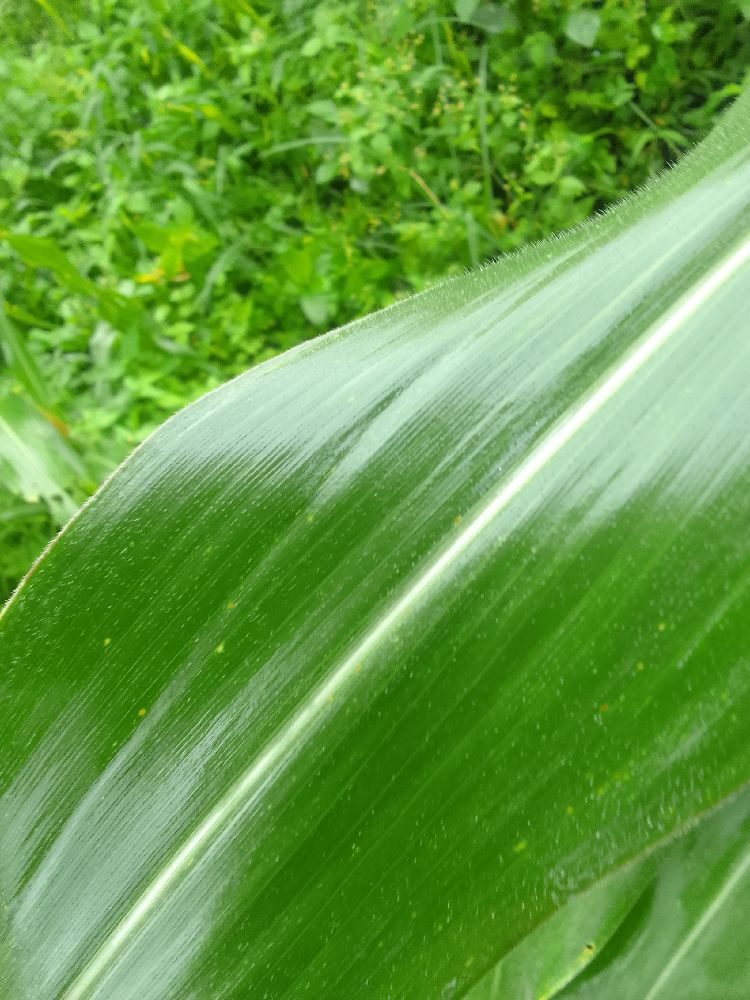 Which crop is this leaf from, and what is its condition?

maize, healthy
